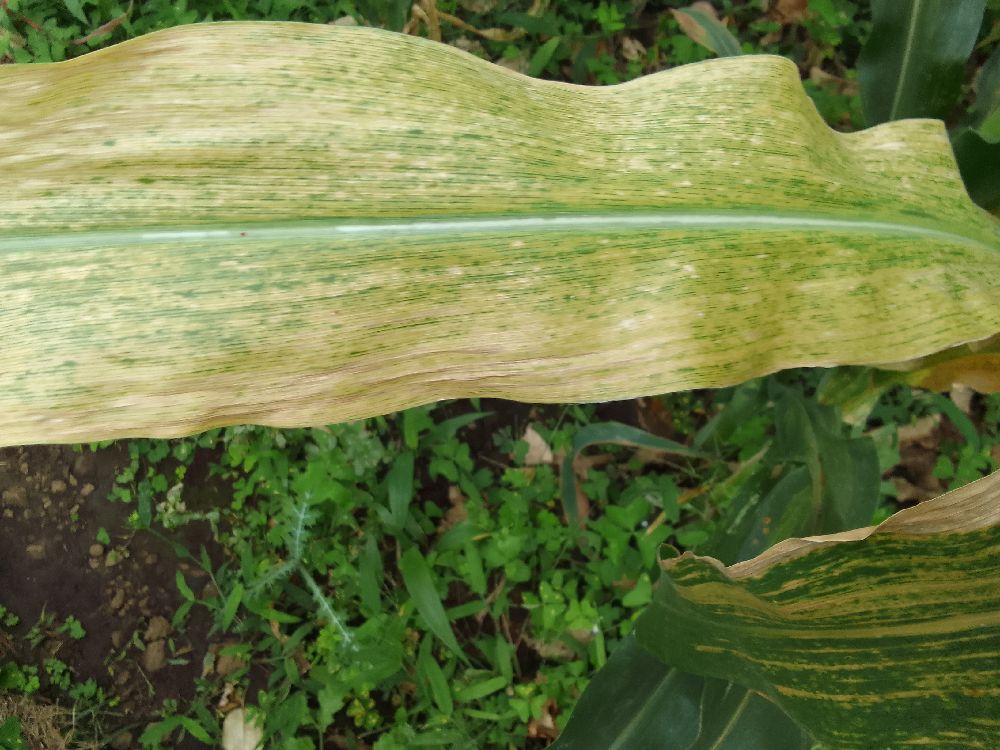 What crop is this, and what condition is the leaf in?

maize, maize lethal necrosis
